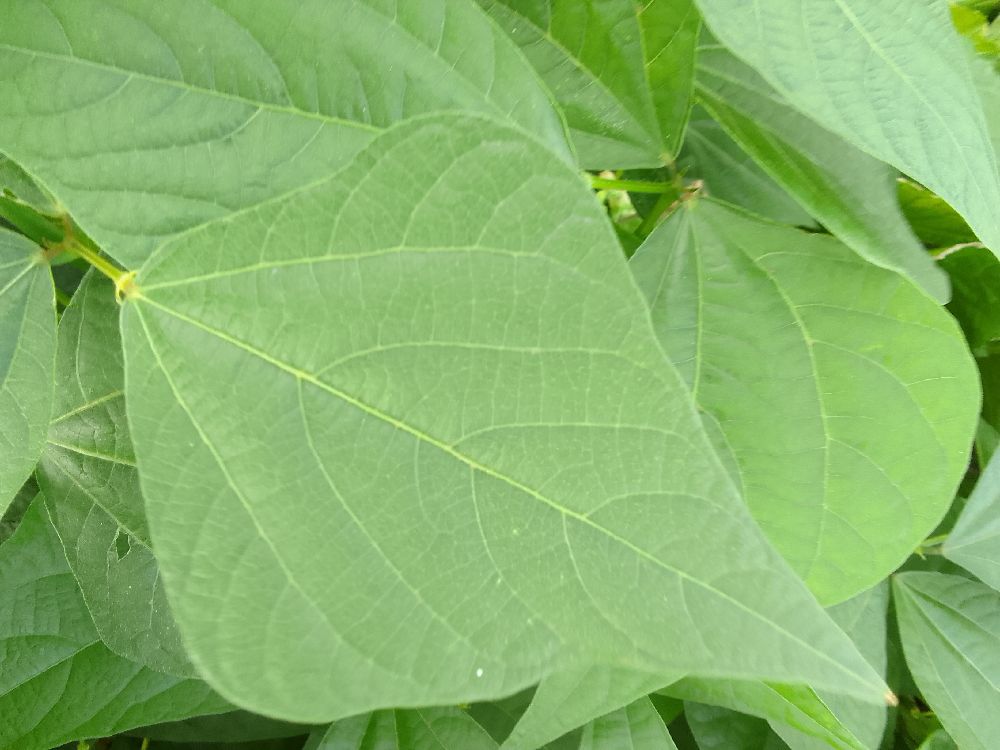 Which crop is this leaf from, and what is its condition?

common bean, healthy
